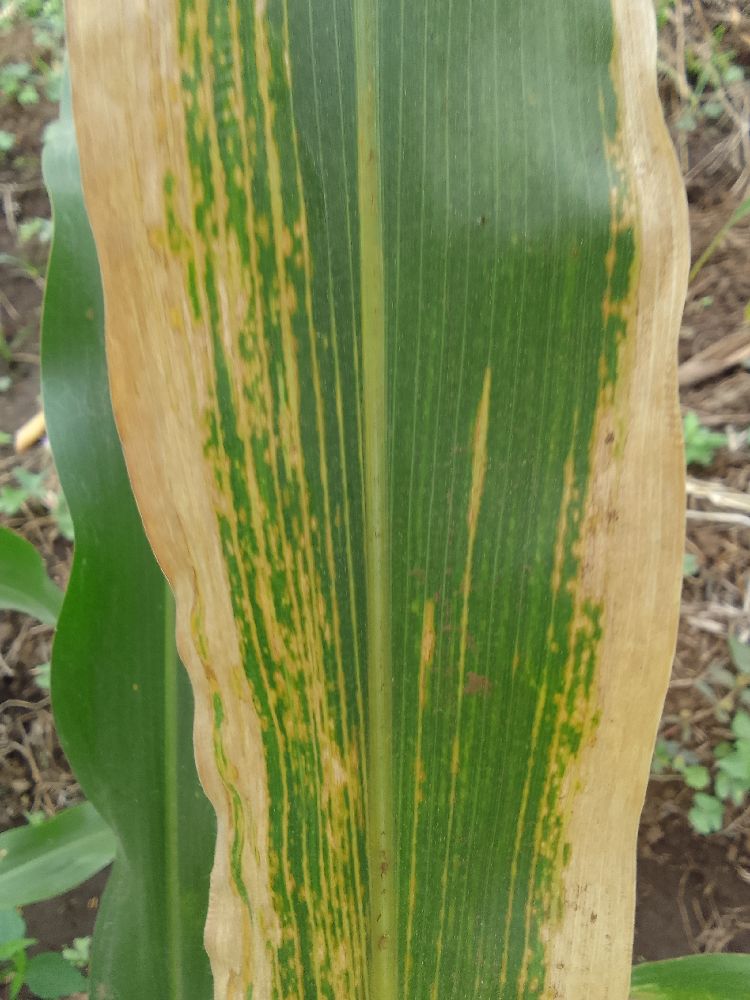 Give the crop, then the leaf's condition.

maize, maize lethal necrosis
